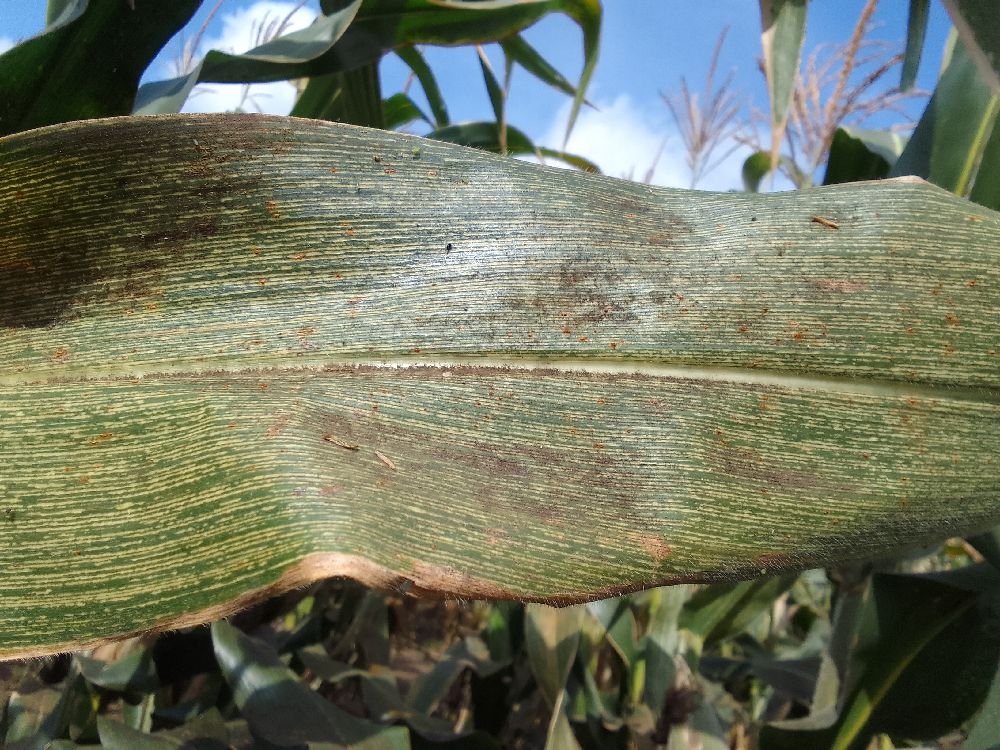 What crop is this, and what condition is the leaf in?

maize, maize streak virus
